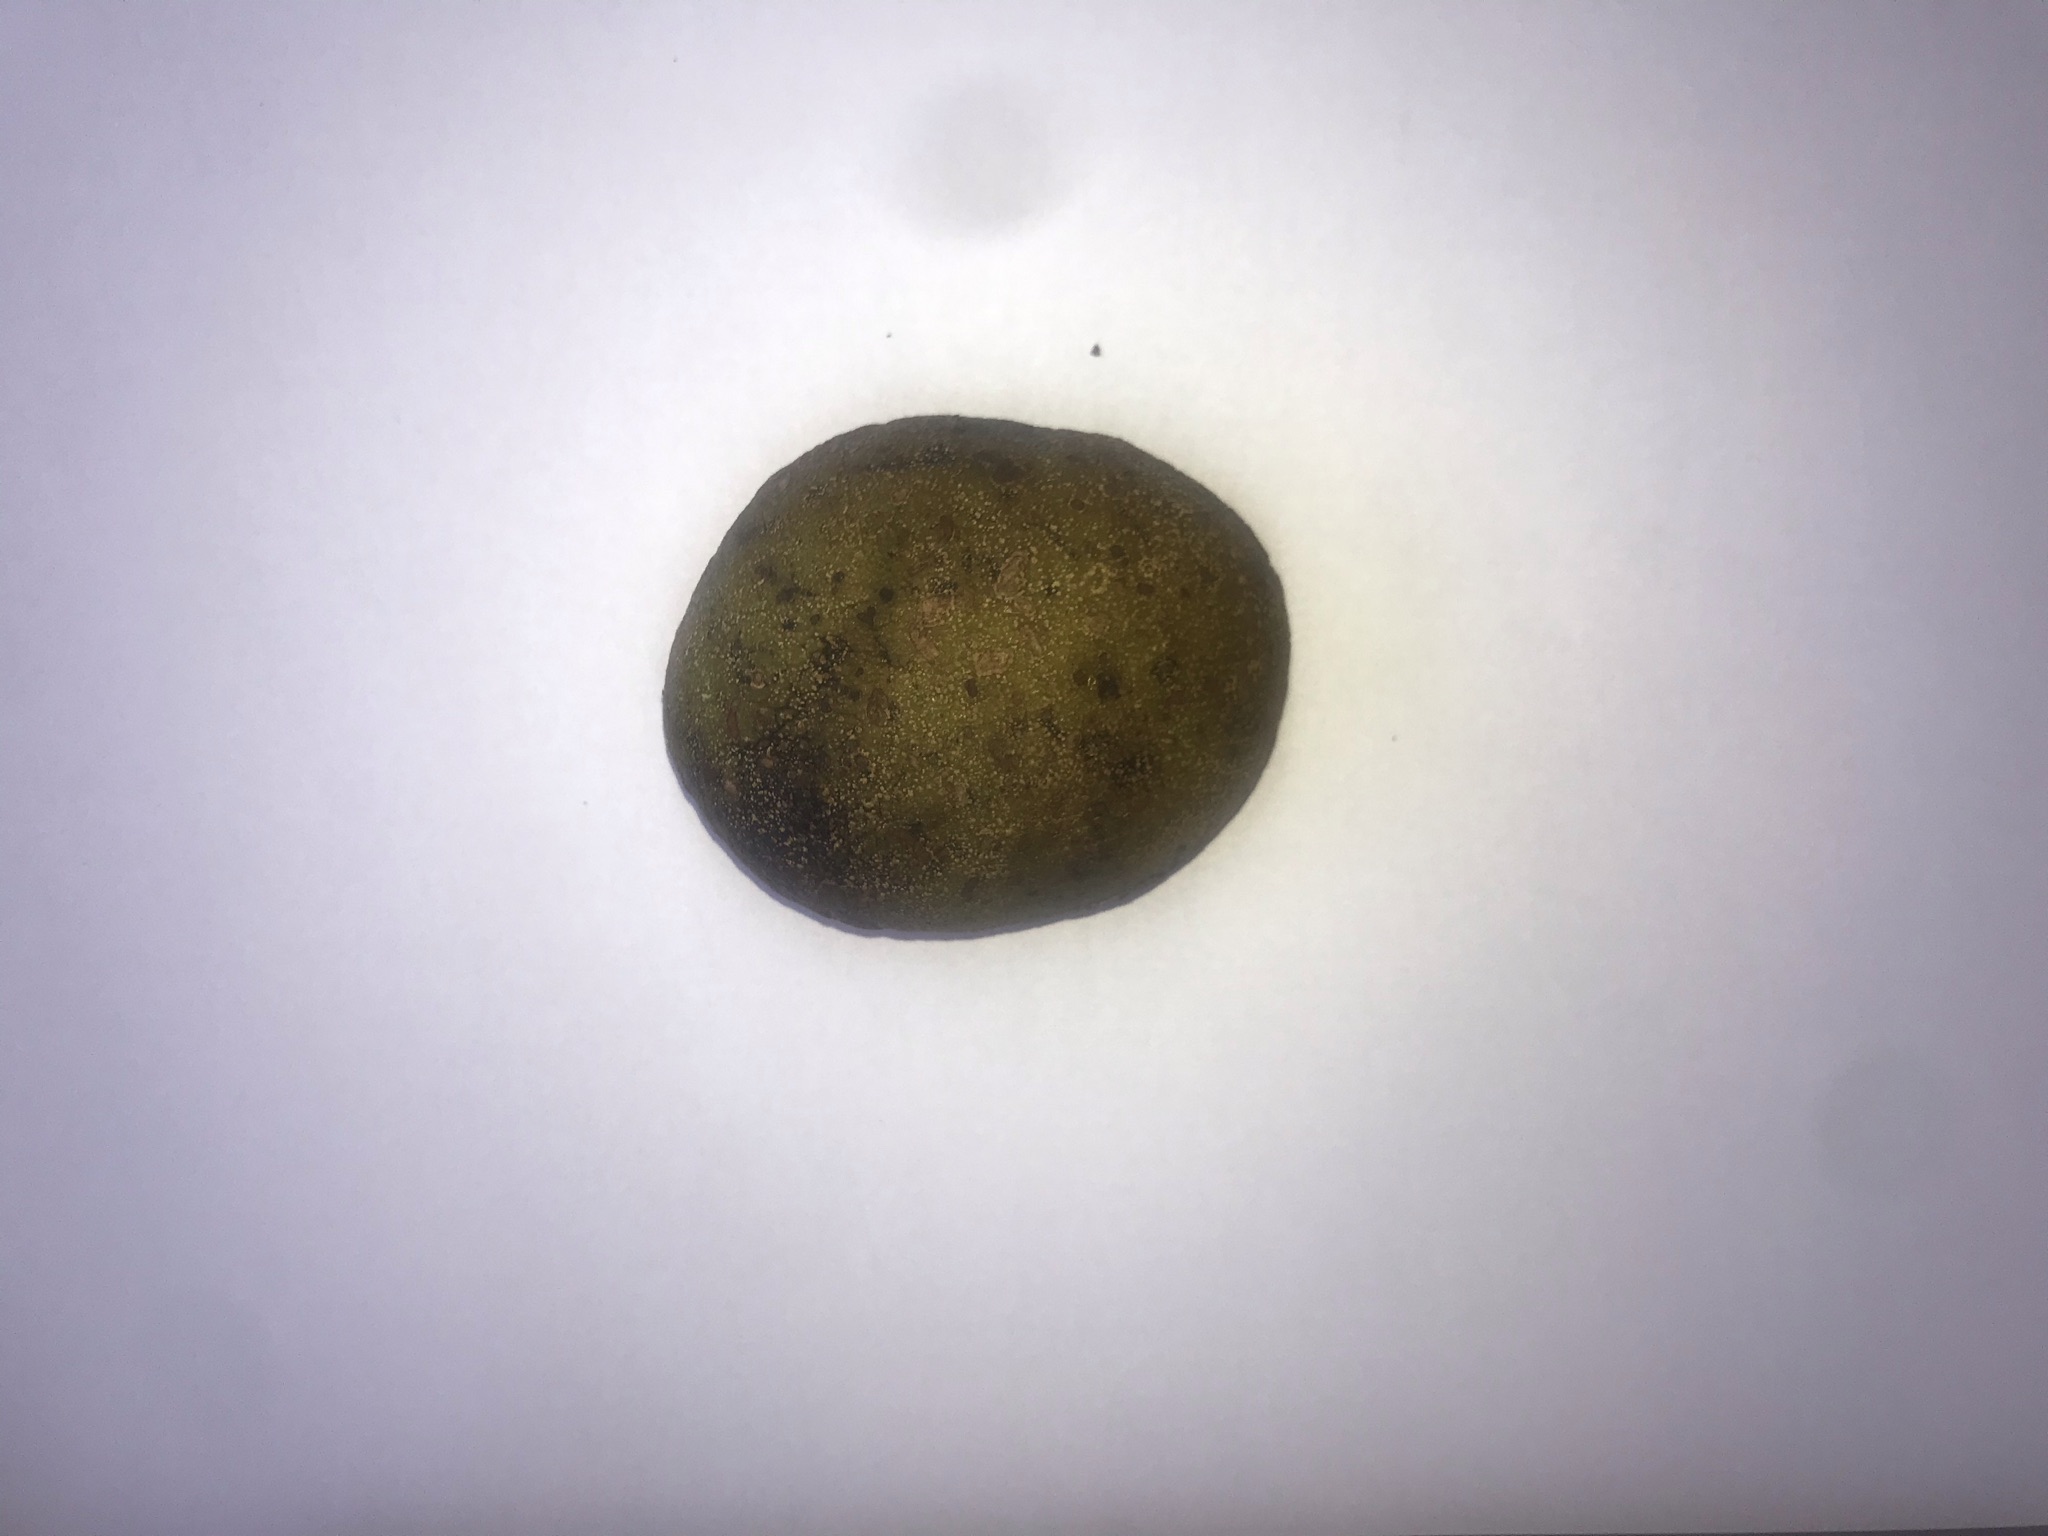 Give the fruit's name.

pequi
